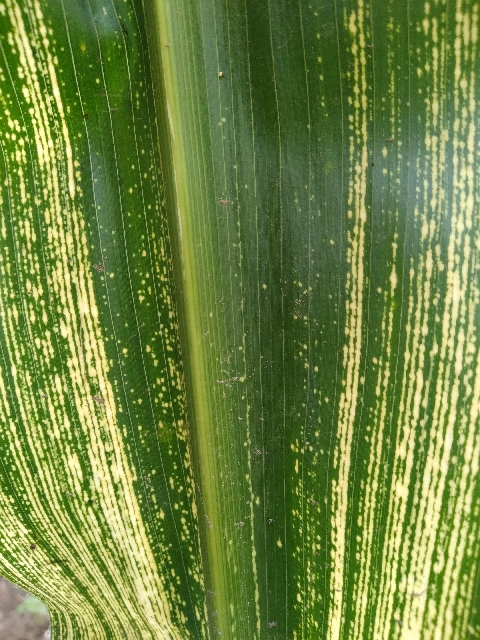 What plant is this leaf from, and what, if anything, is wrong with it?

maize, maize streak virus
